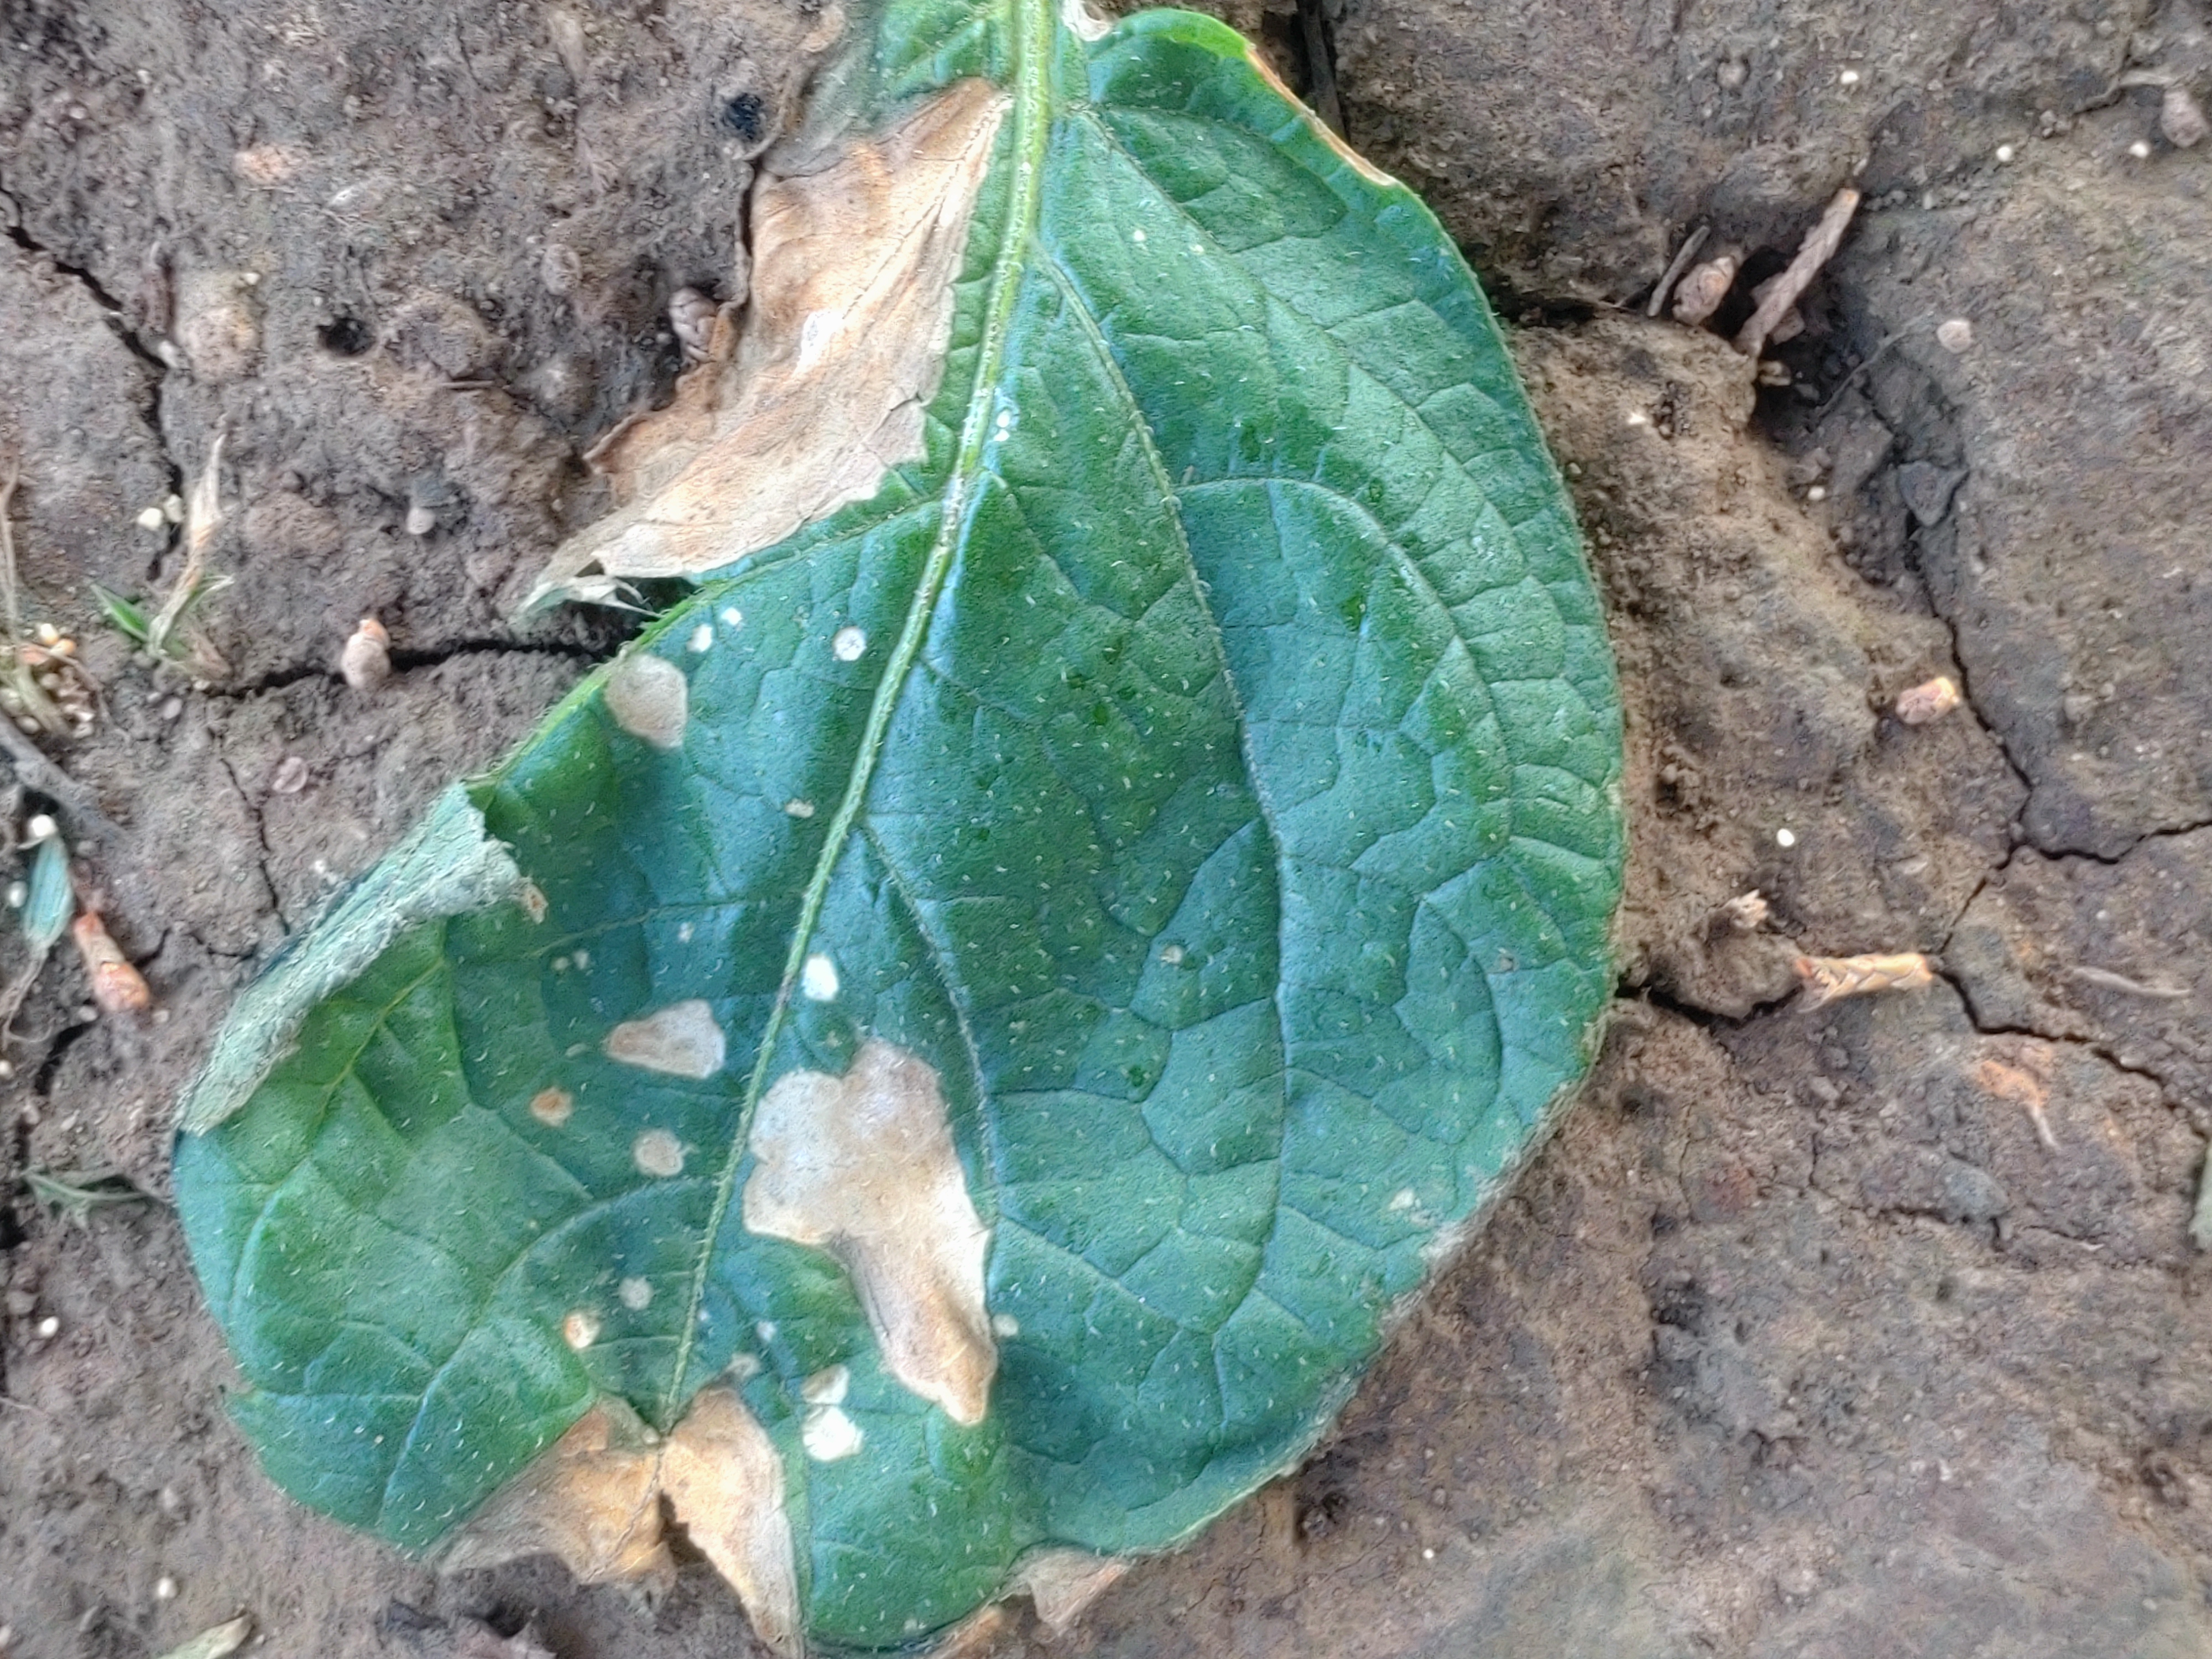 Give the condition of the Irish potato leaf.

early blight
